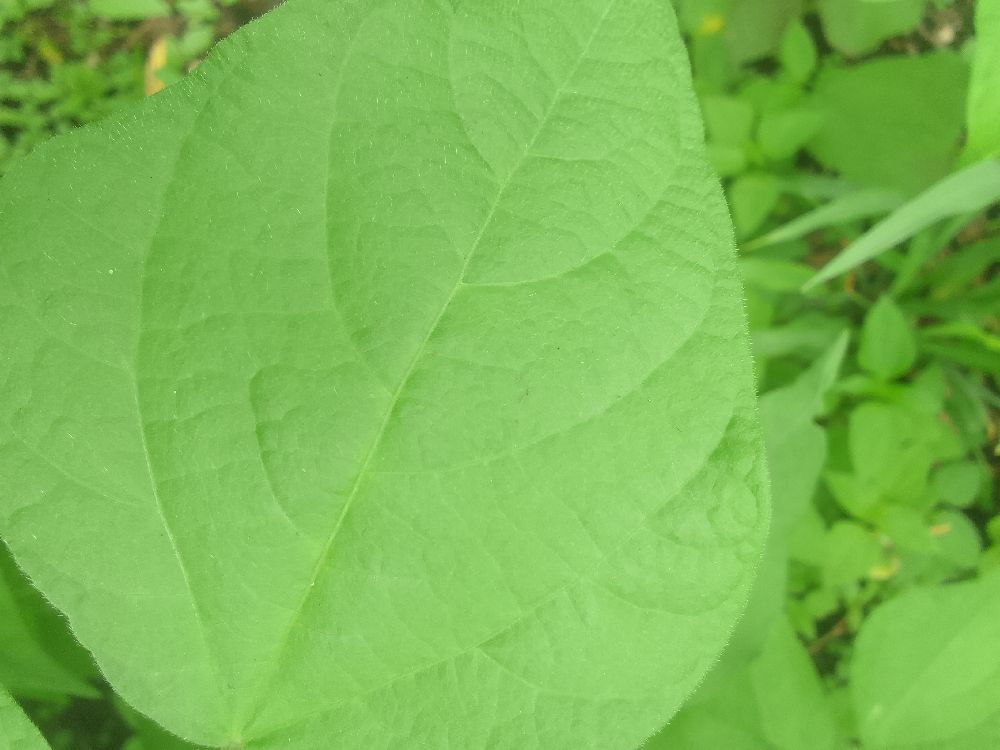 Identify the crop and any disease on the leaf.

common bean, healthy
